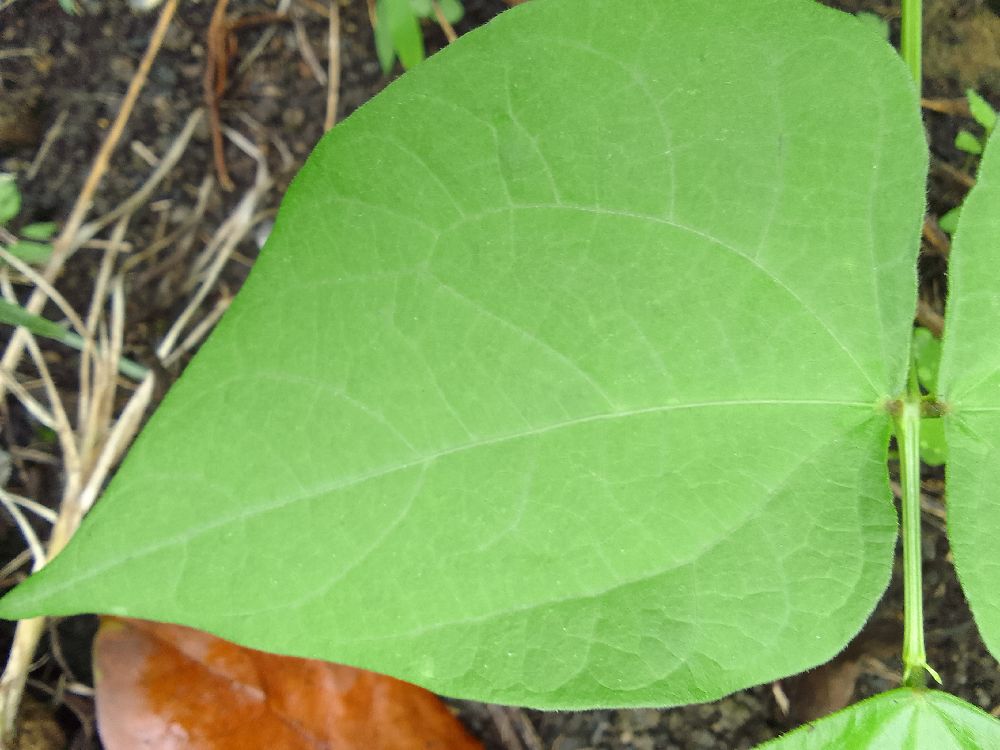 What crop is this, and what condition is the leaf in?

common bean, healthy
